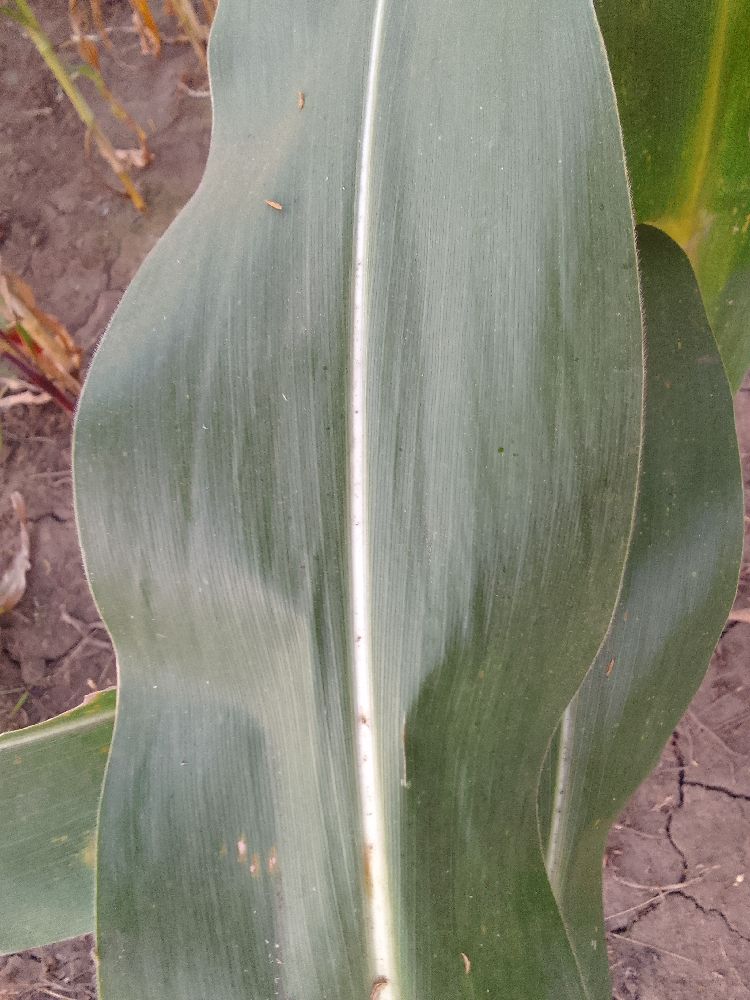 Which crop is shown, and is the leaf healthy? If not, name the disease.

maize, healthy
